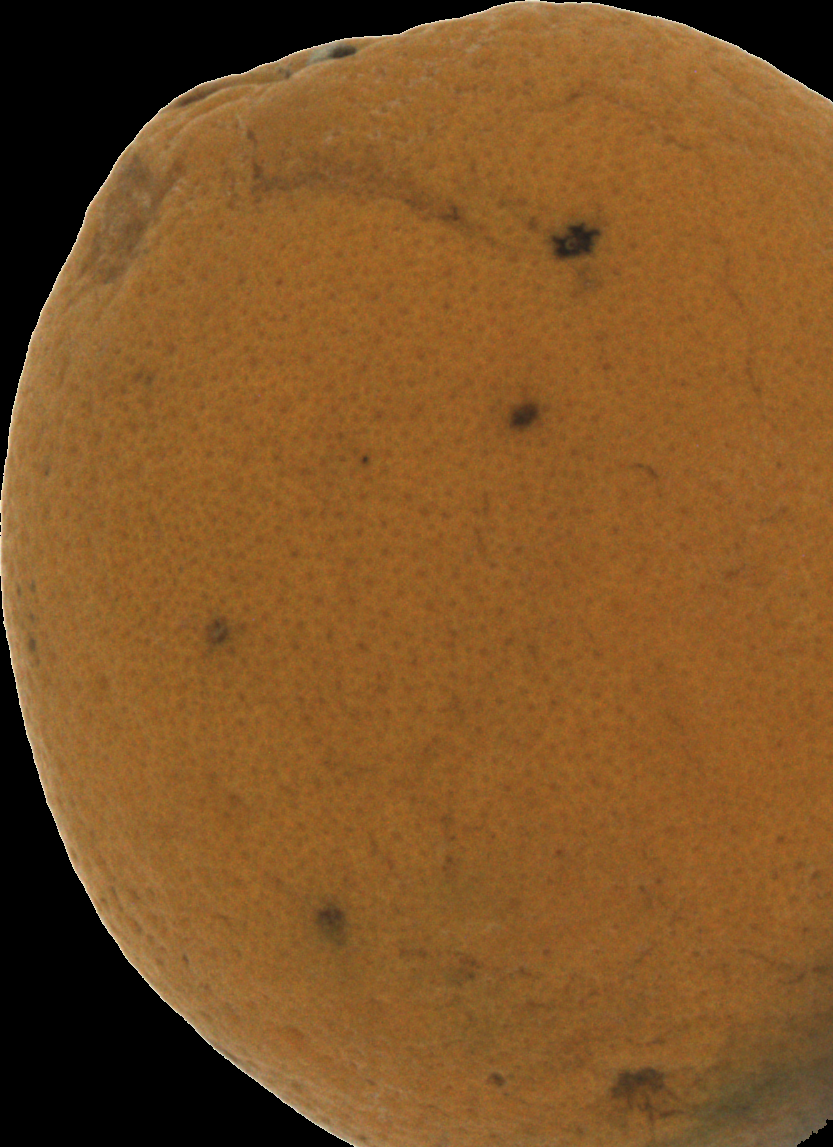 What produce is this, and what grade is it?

orange, bad
